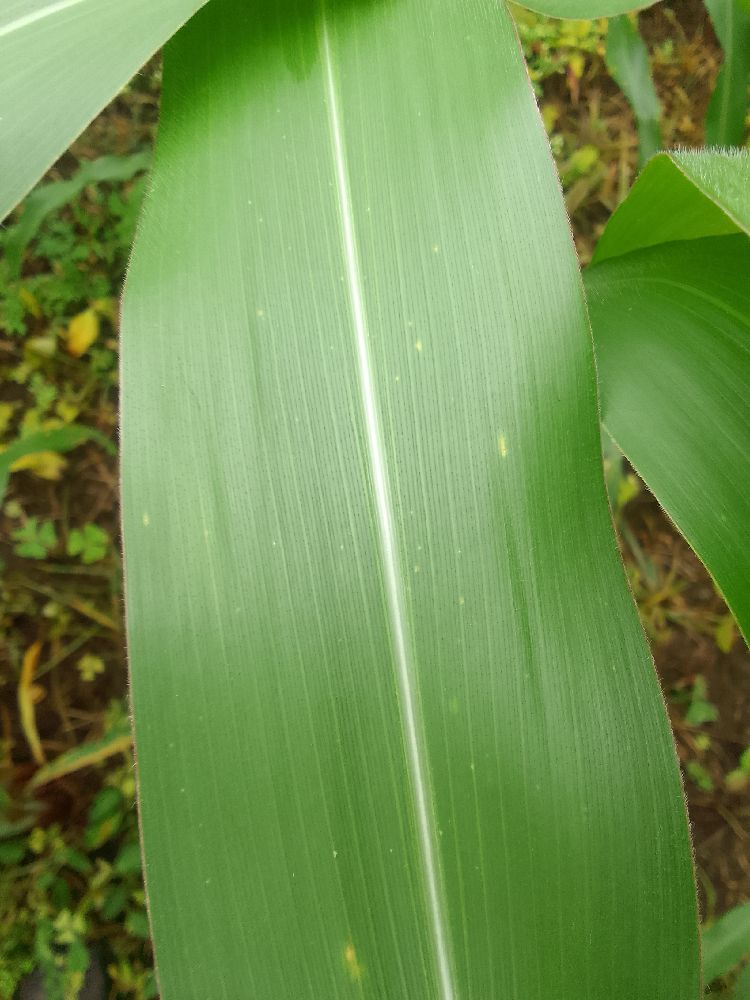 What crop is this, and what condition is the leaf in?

maize, healthy
